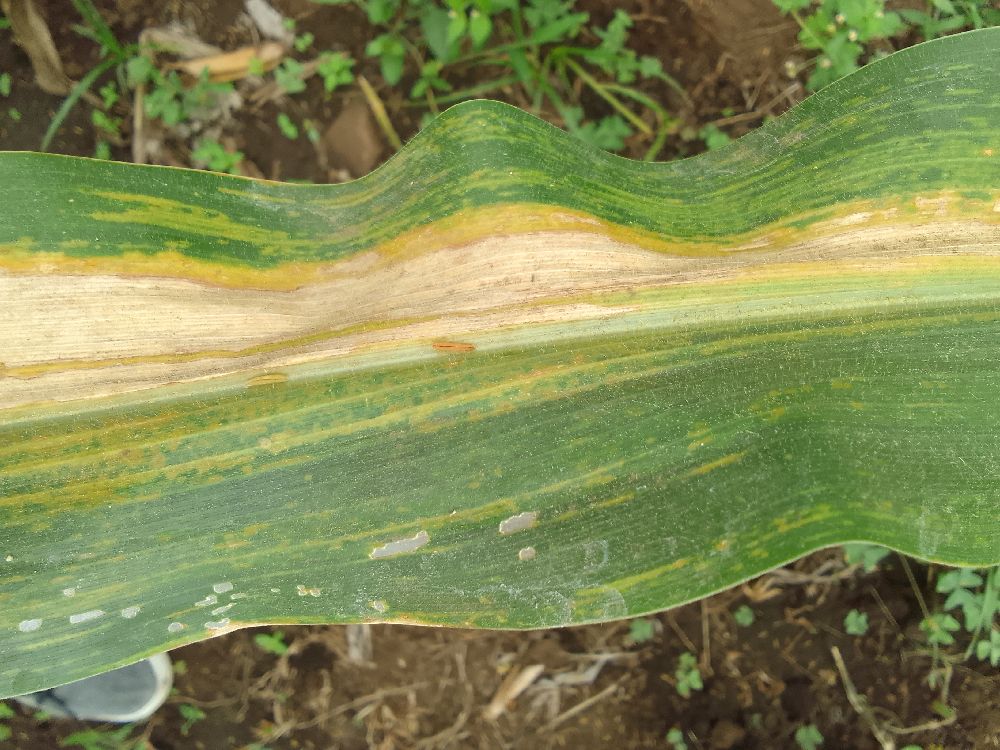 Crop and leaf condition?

maize, maize lethal necrosis
